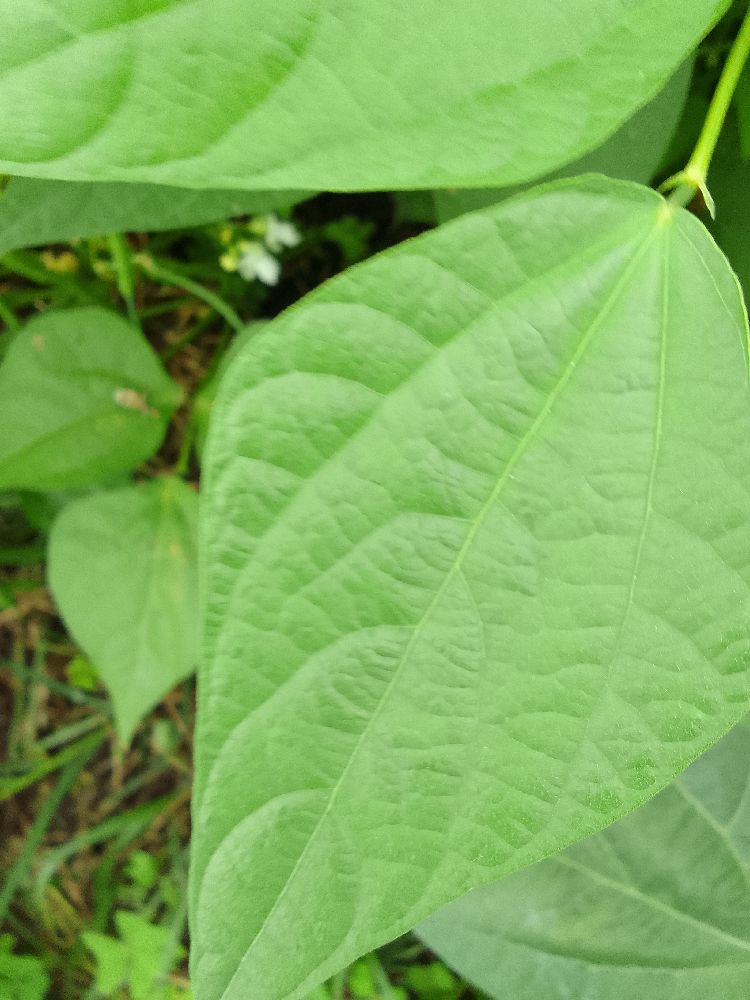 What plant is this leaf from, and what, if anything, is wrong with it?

common bean, healthy
